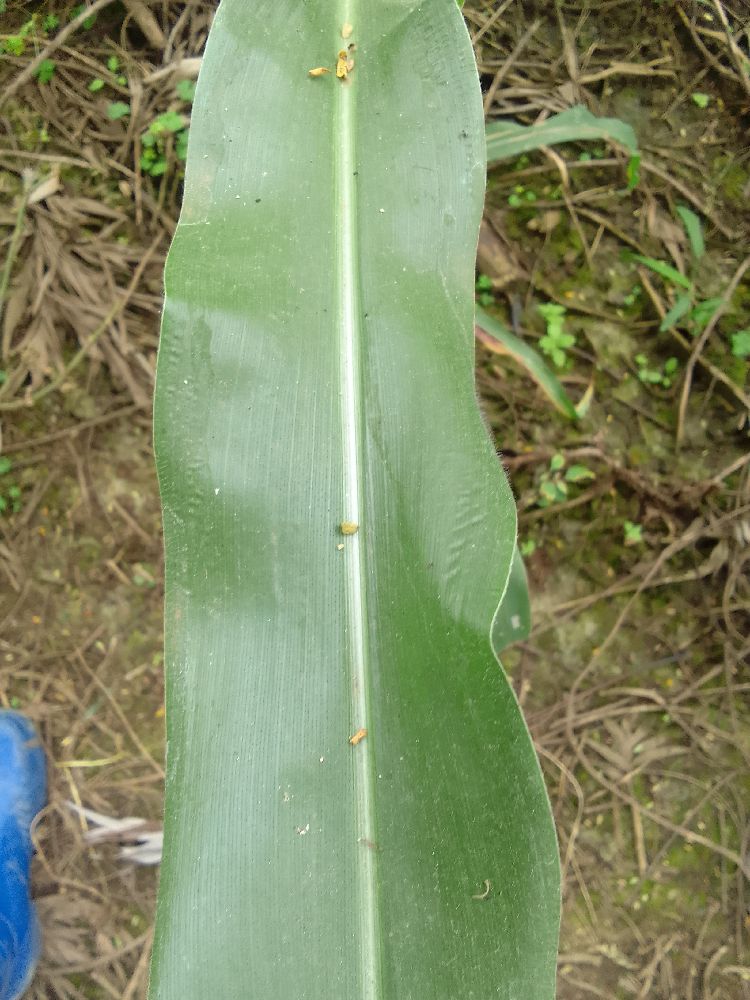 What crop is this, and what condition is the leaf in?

maize, healthy
